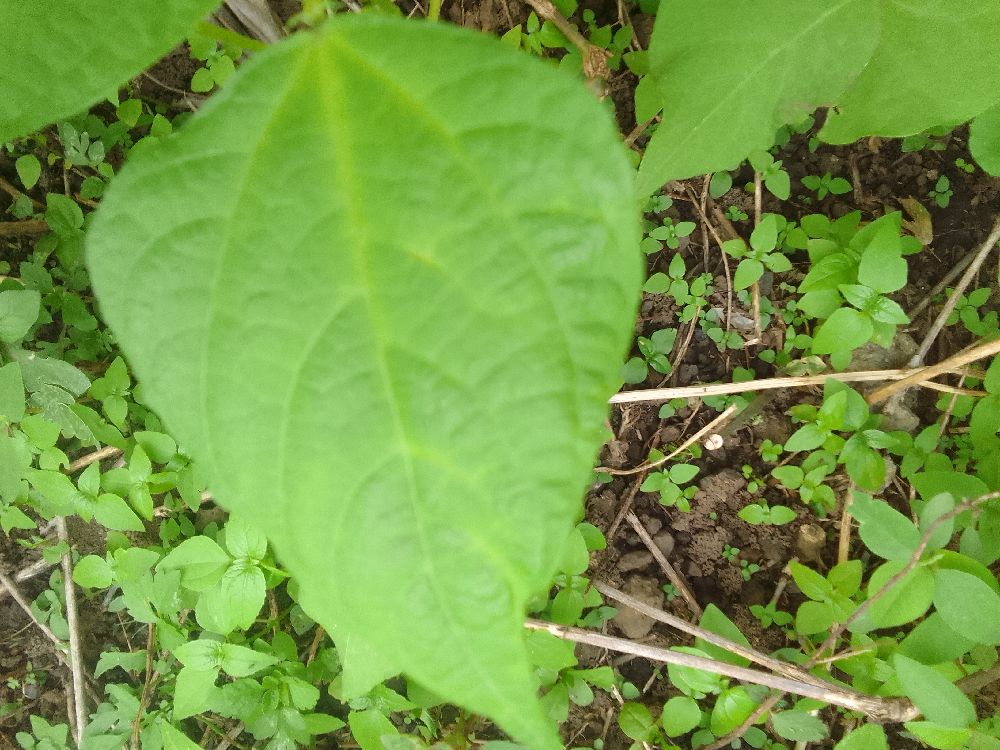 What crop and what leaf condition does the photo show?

common bean, healthy
